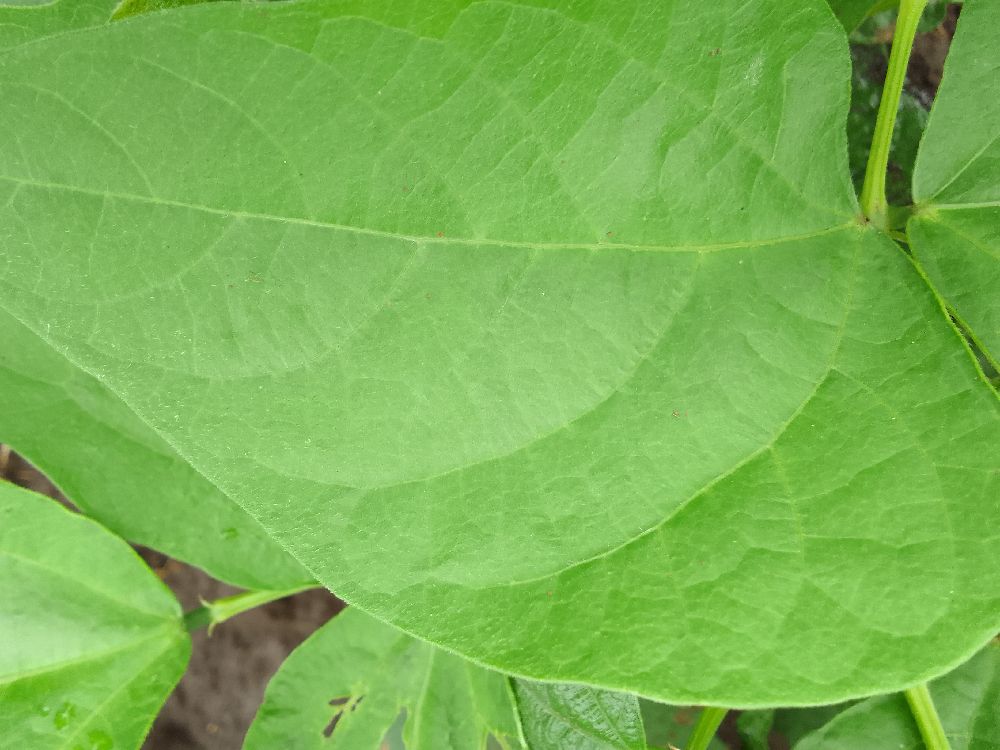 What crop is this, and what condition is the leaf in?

common bean, healthy
